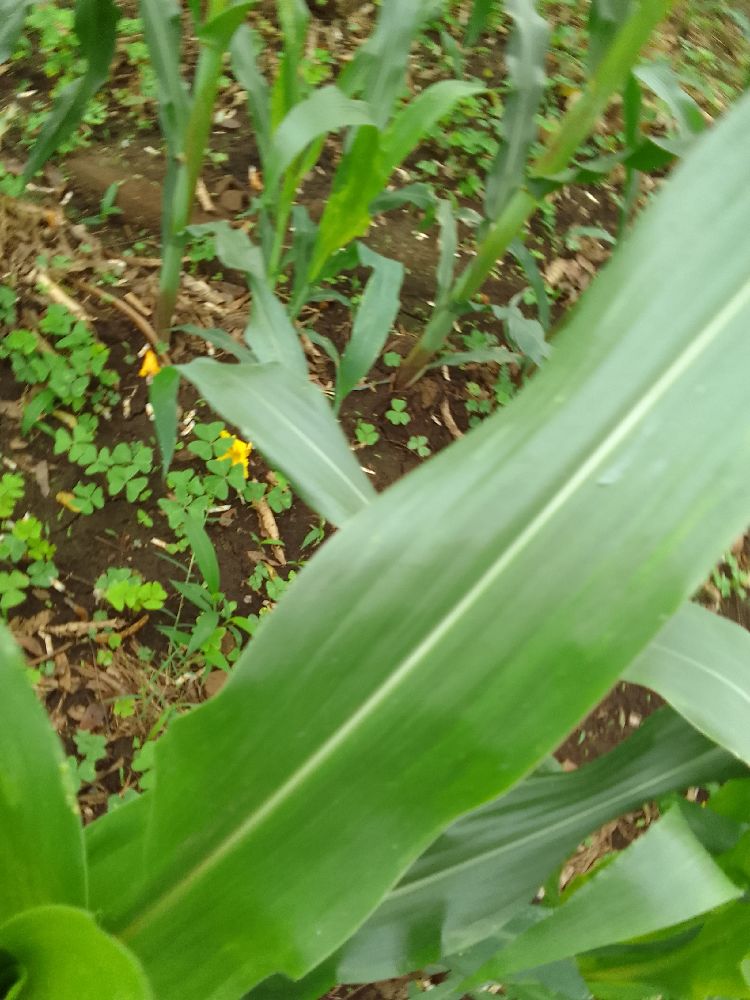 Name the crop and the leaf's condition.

maize, healthy
